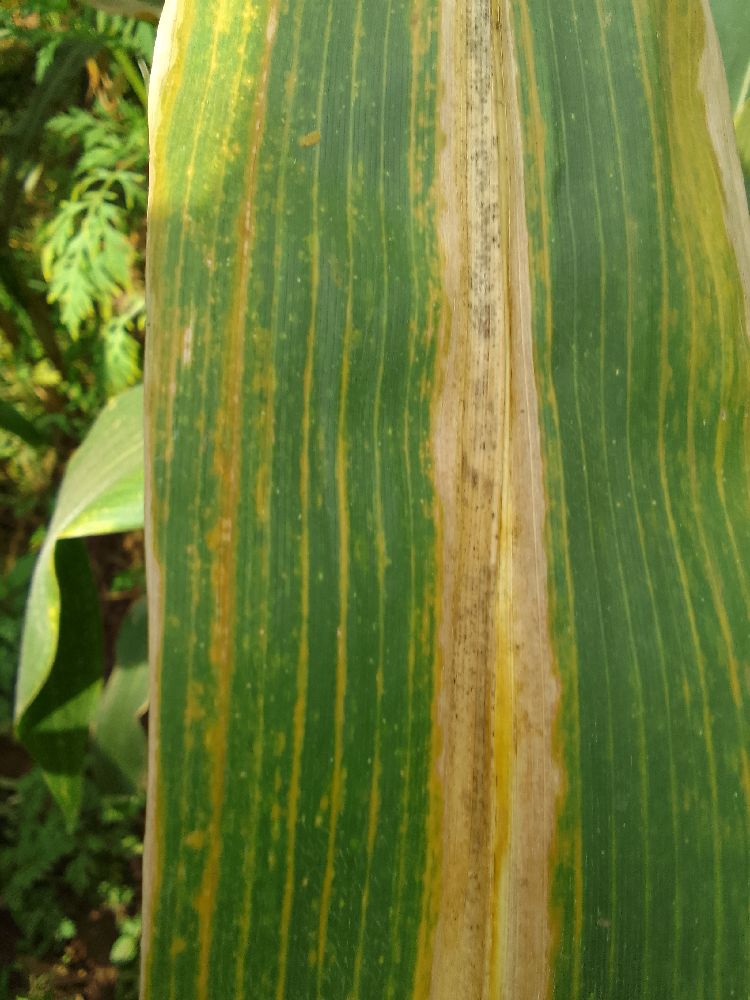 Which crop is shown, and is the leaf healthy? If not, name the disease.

maize, maize lethal necrosis
